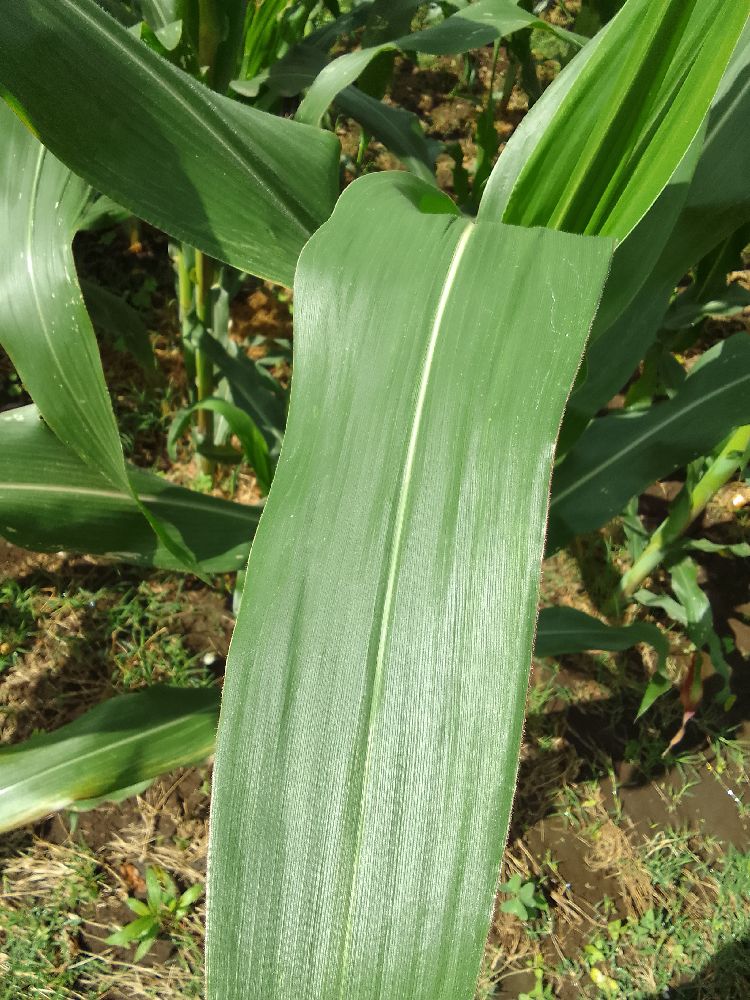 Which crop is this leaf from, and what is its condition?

maize, healthy
